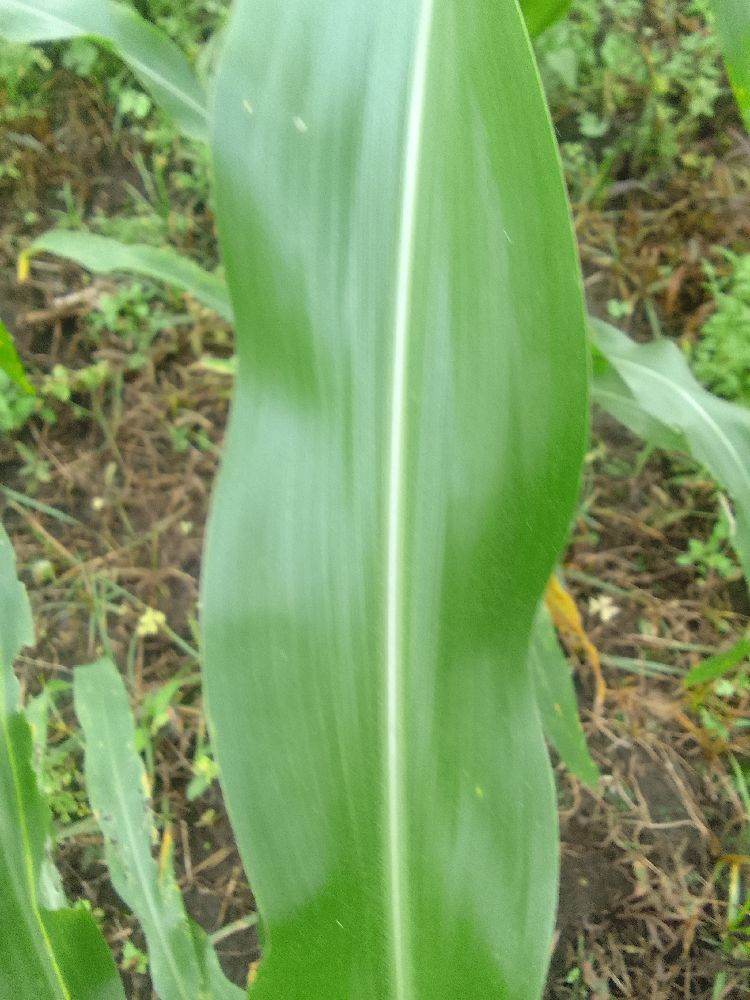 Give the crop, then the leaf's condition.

maize, healthy
